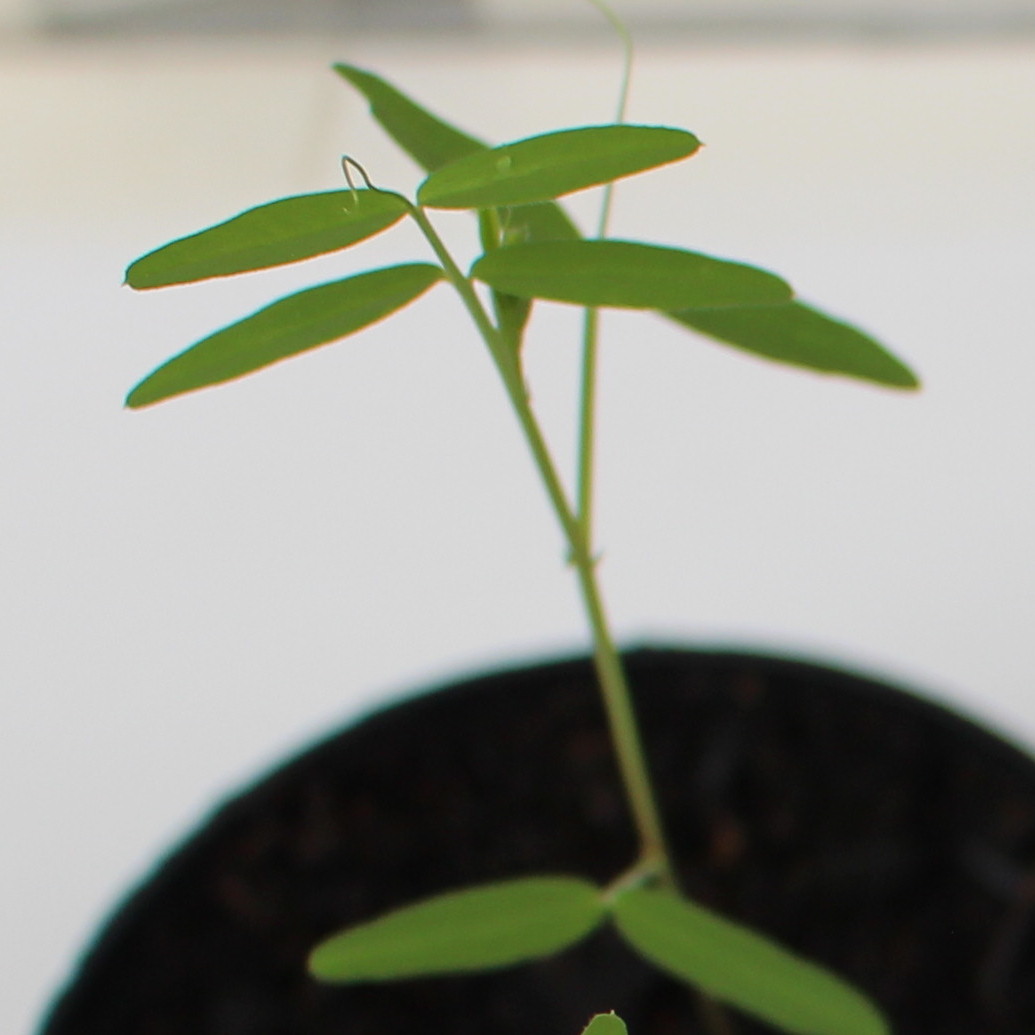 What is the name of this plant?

Vicia sativa
